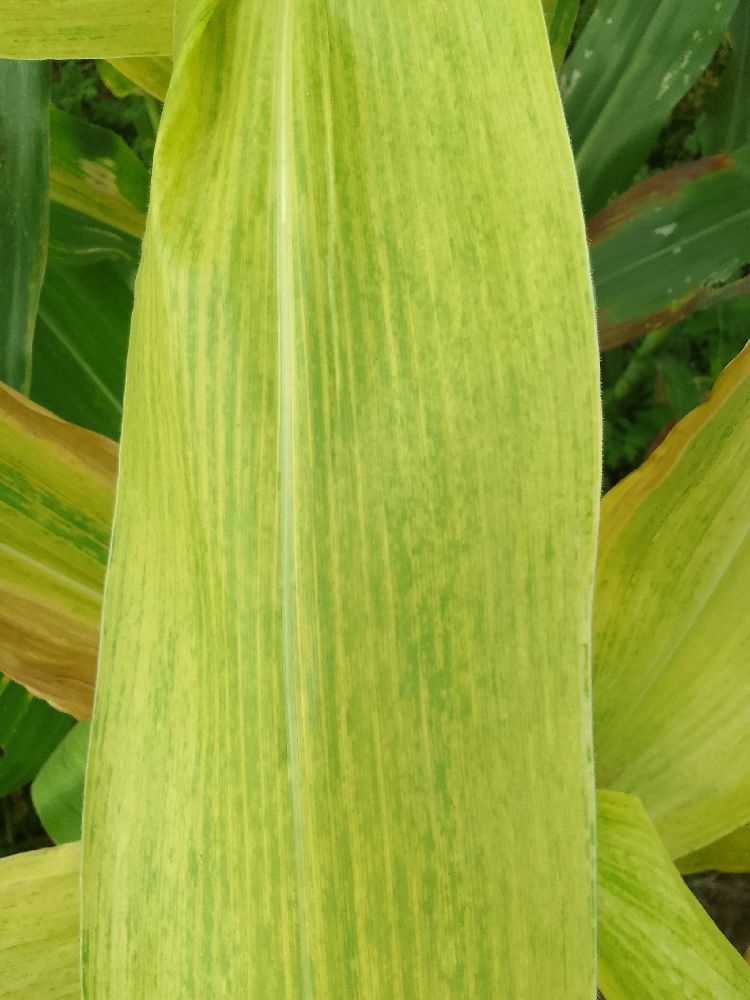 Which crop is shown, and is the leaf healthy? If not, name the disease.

maize, maize lethal necrosis
